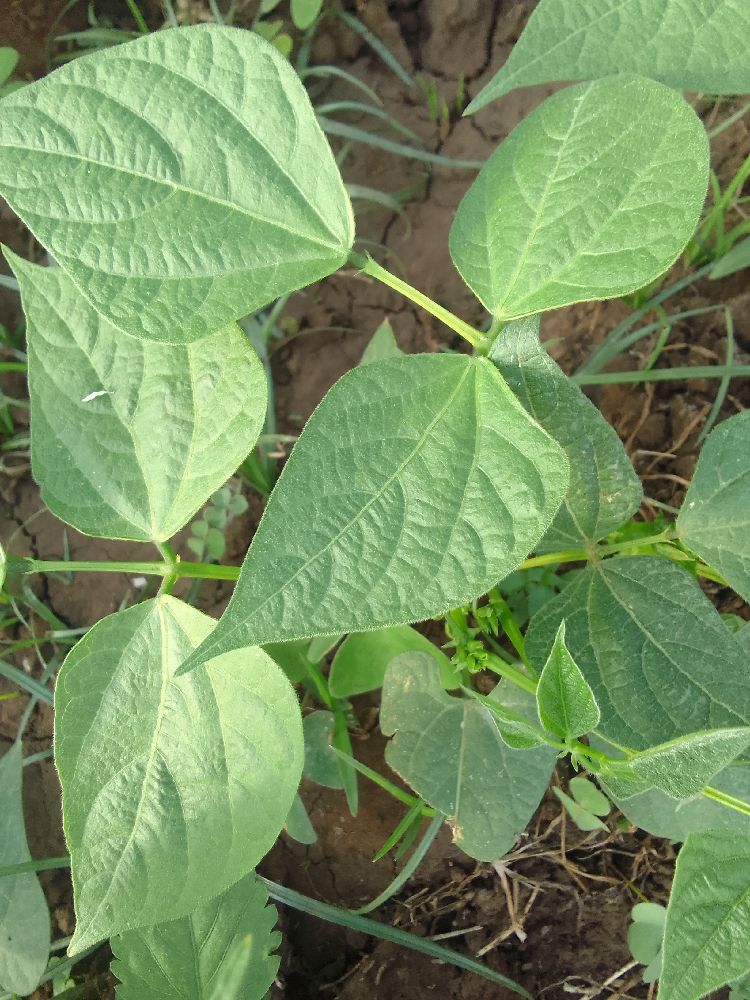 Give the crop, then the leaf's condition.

common bean, healthy
